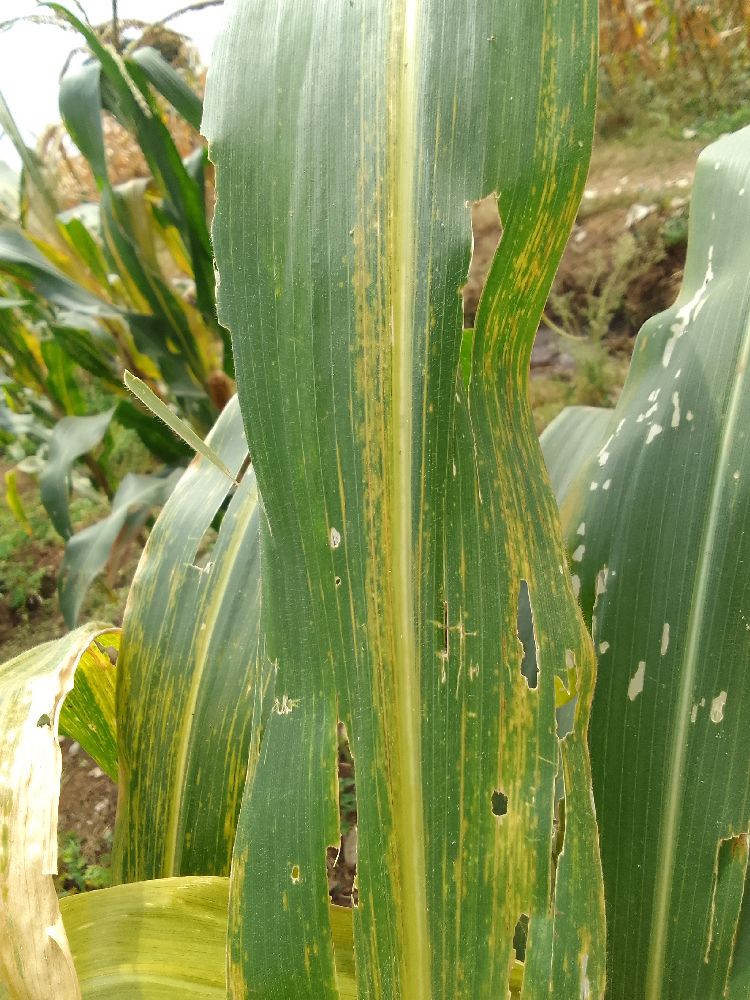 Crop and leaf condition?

maize, maize lethal necrosis
